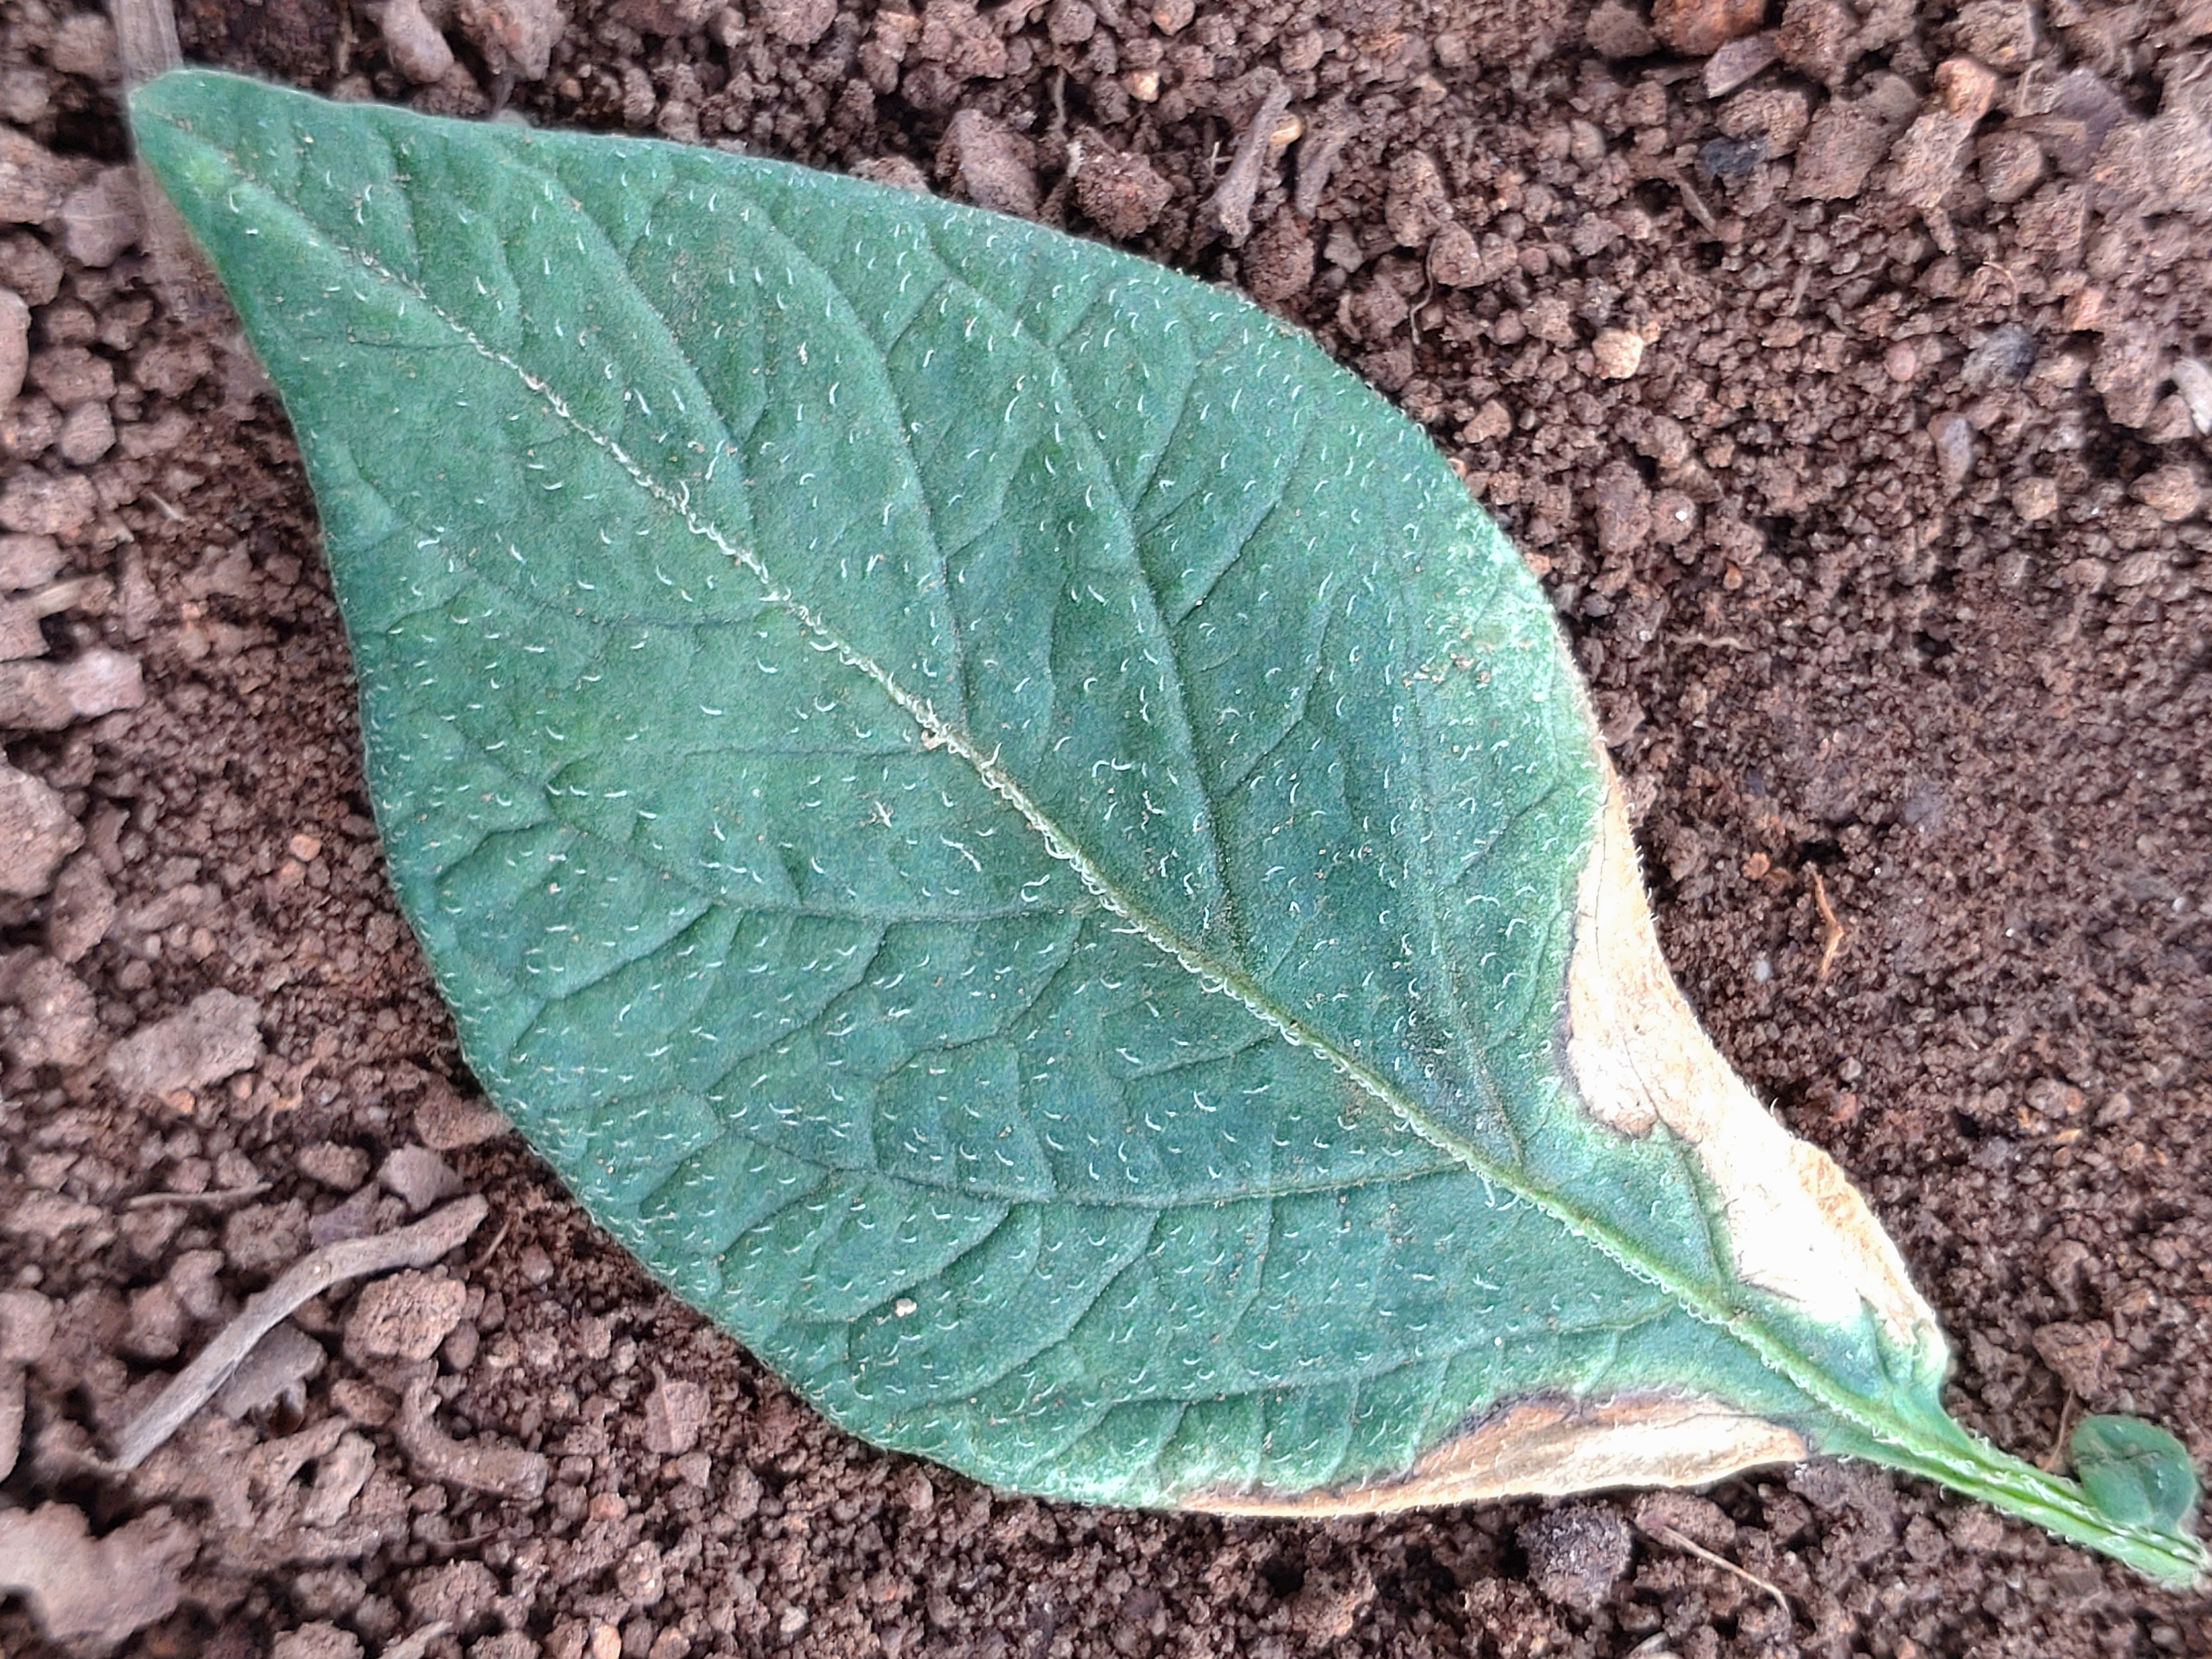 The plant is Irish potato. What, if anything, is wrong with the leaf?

early blight
